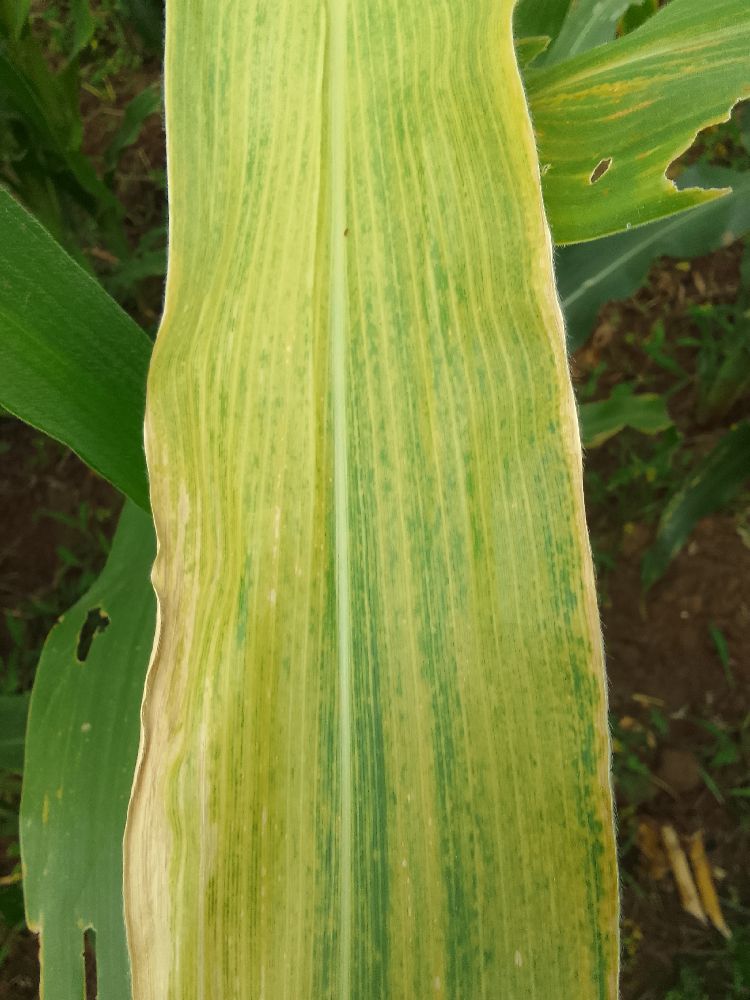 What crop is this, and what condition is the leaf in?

maize, maize lethal necrosis
